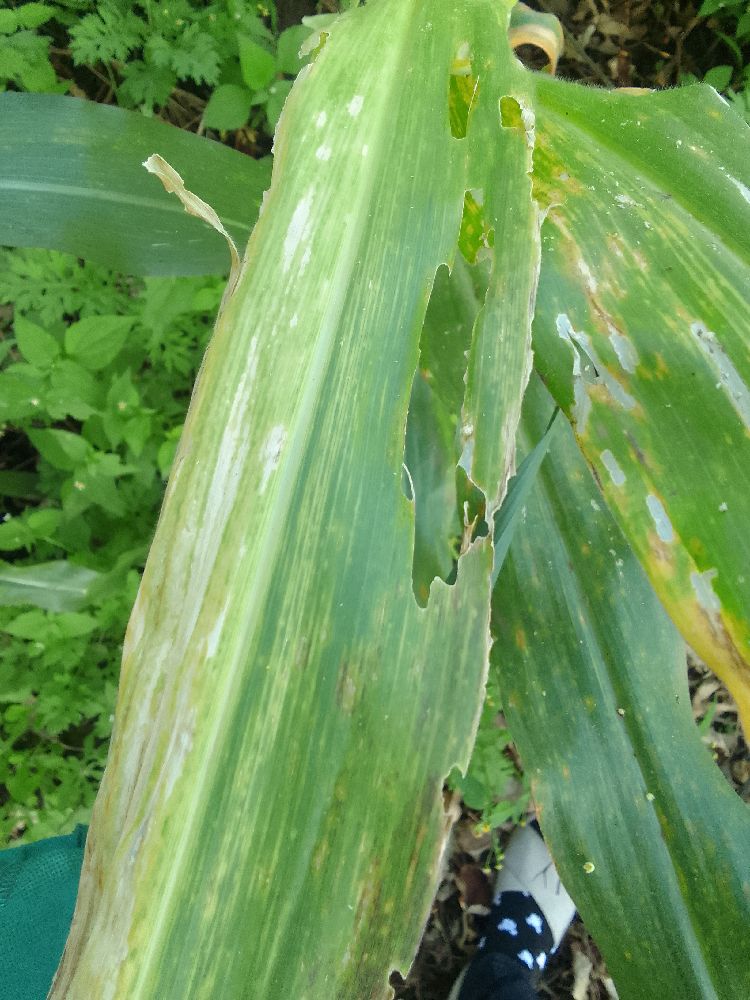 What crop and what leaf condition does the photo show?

maize, maize lethal necrosis
